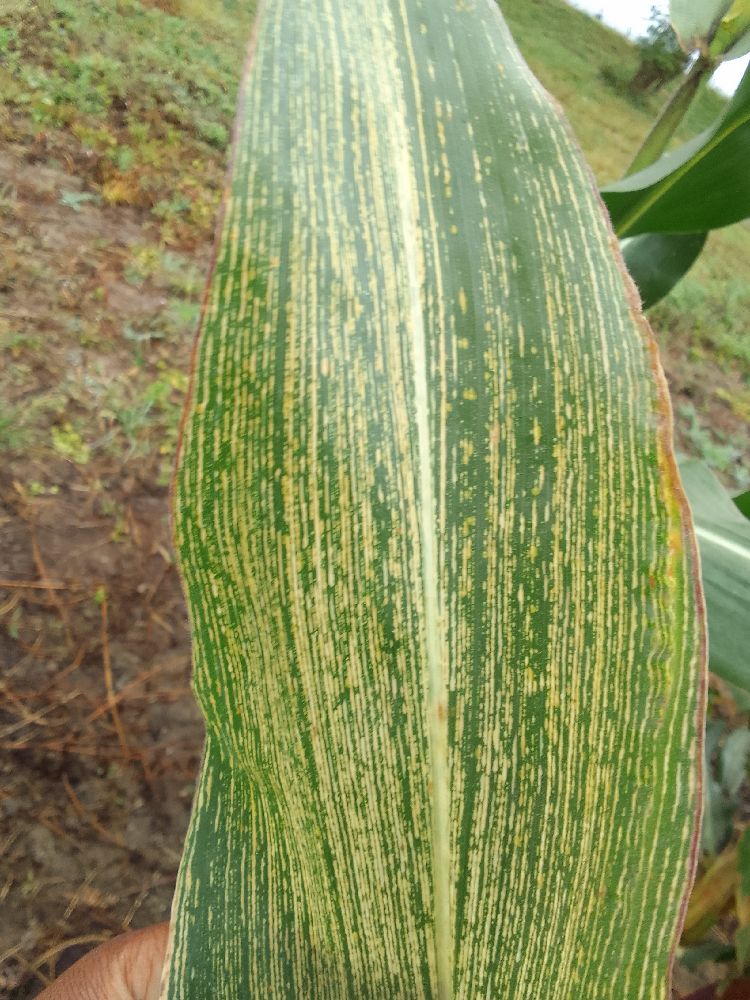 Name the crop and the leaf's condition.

maize, maize streak virus
